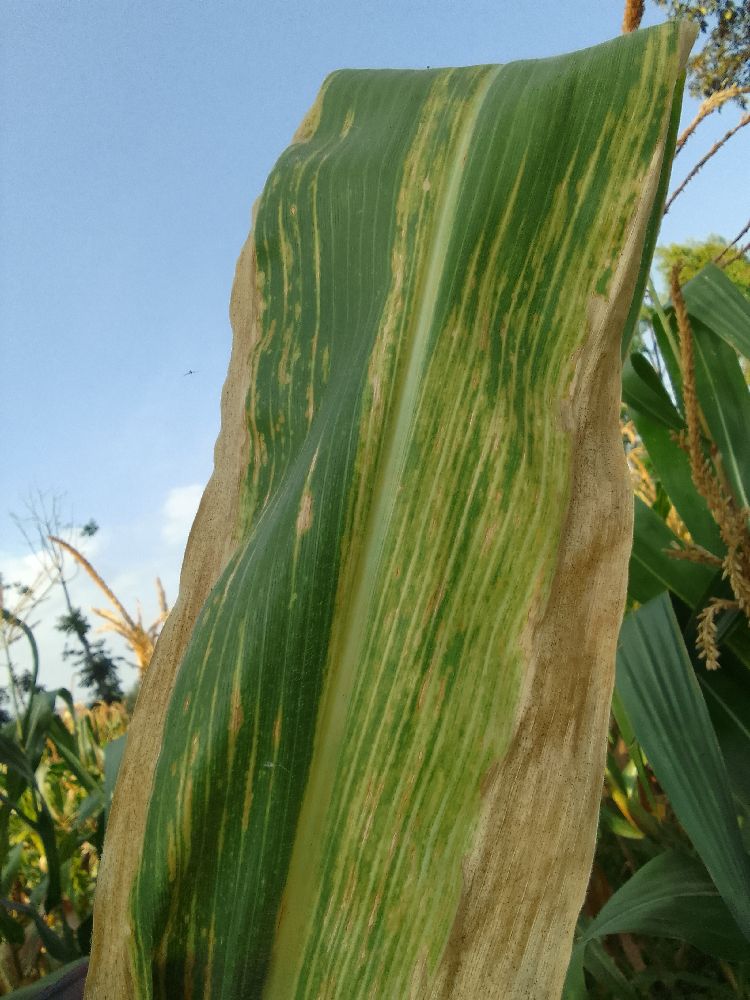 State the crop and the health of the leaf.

maize, maize lethal necrosis
